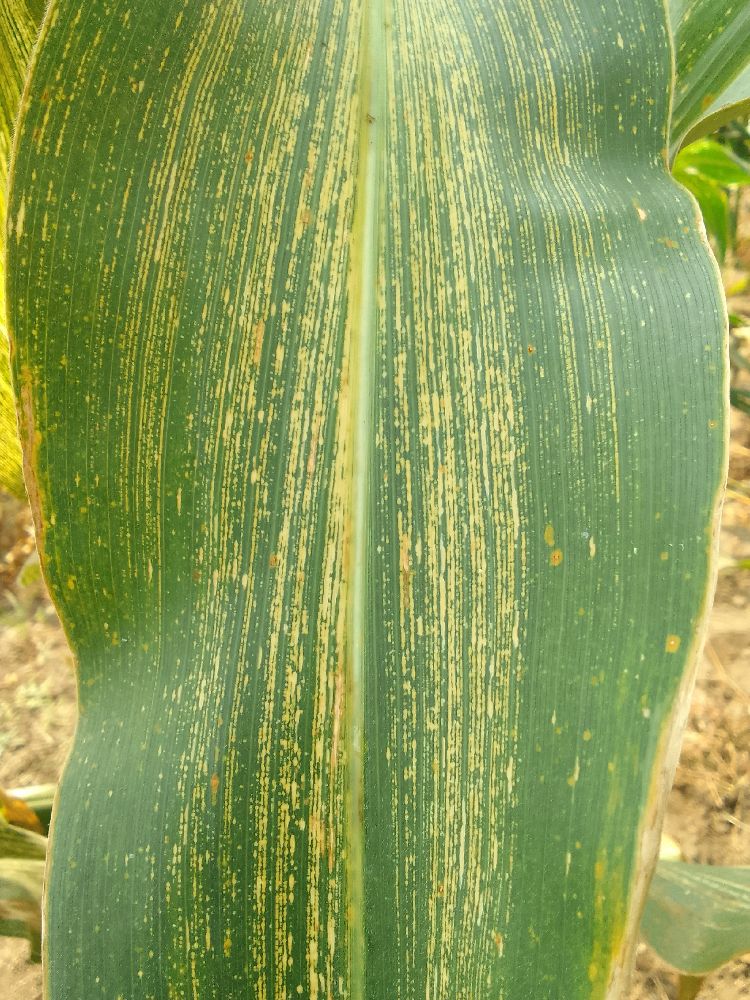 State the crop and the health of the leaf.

maize, maize streak virus
